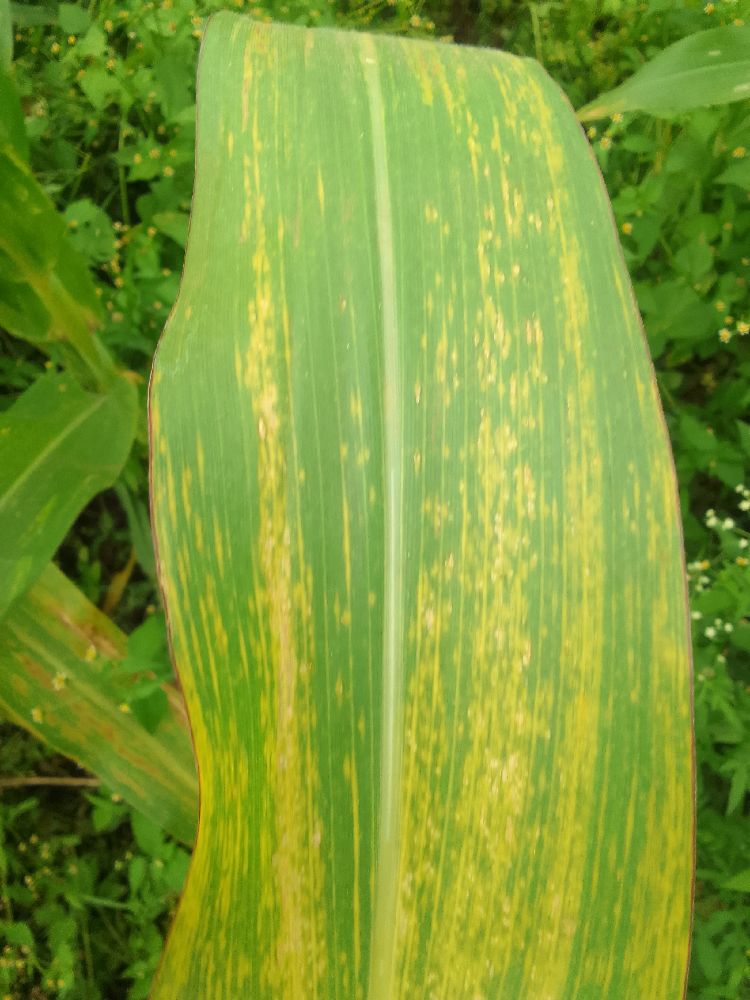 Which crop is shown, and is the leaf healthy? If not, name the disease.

maize, maize lethal necrosis
